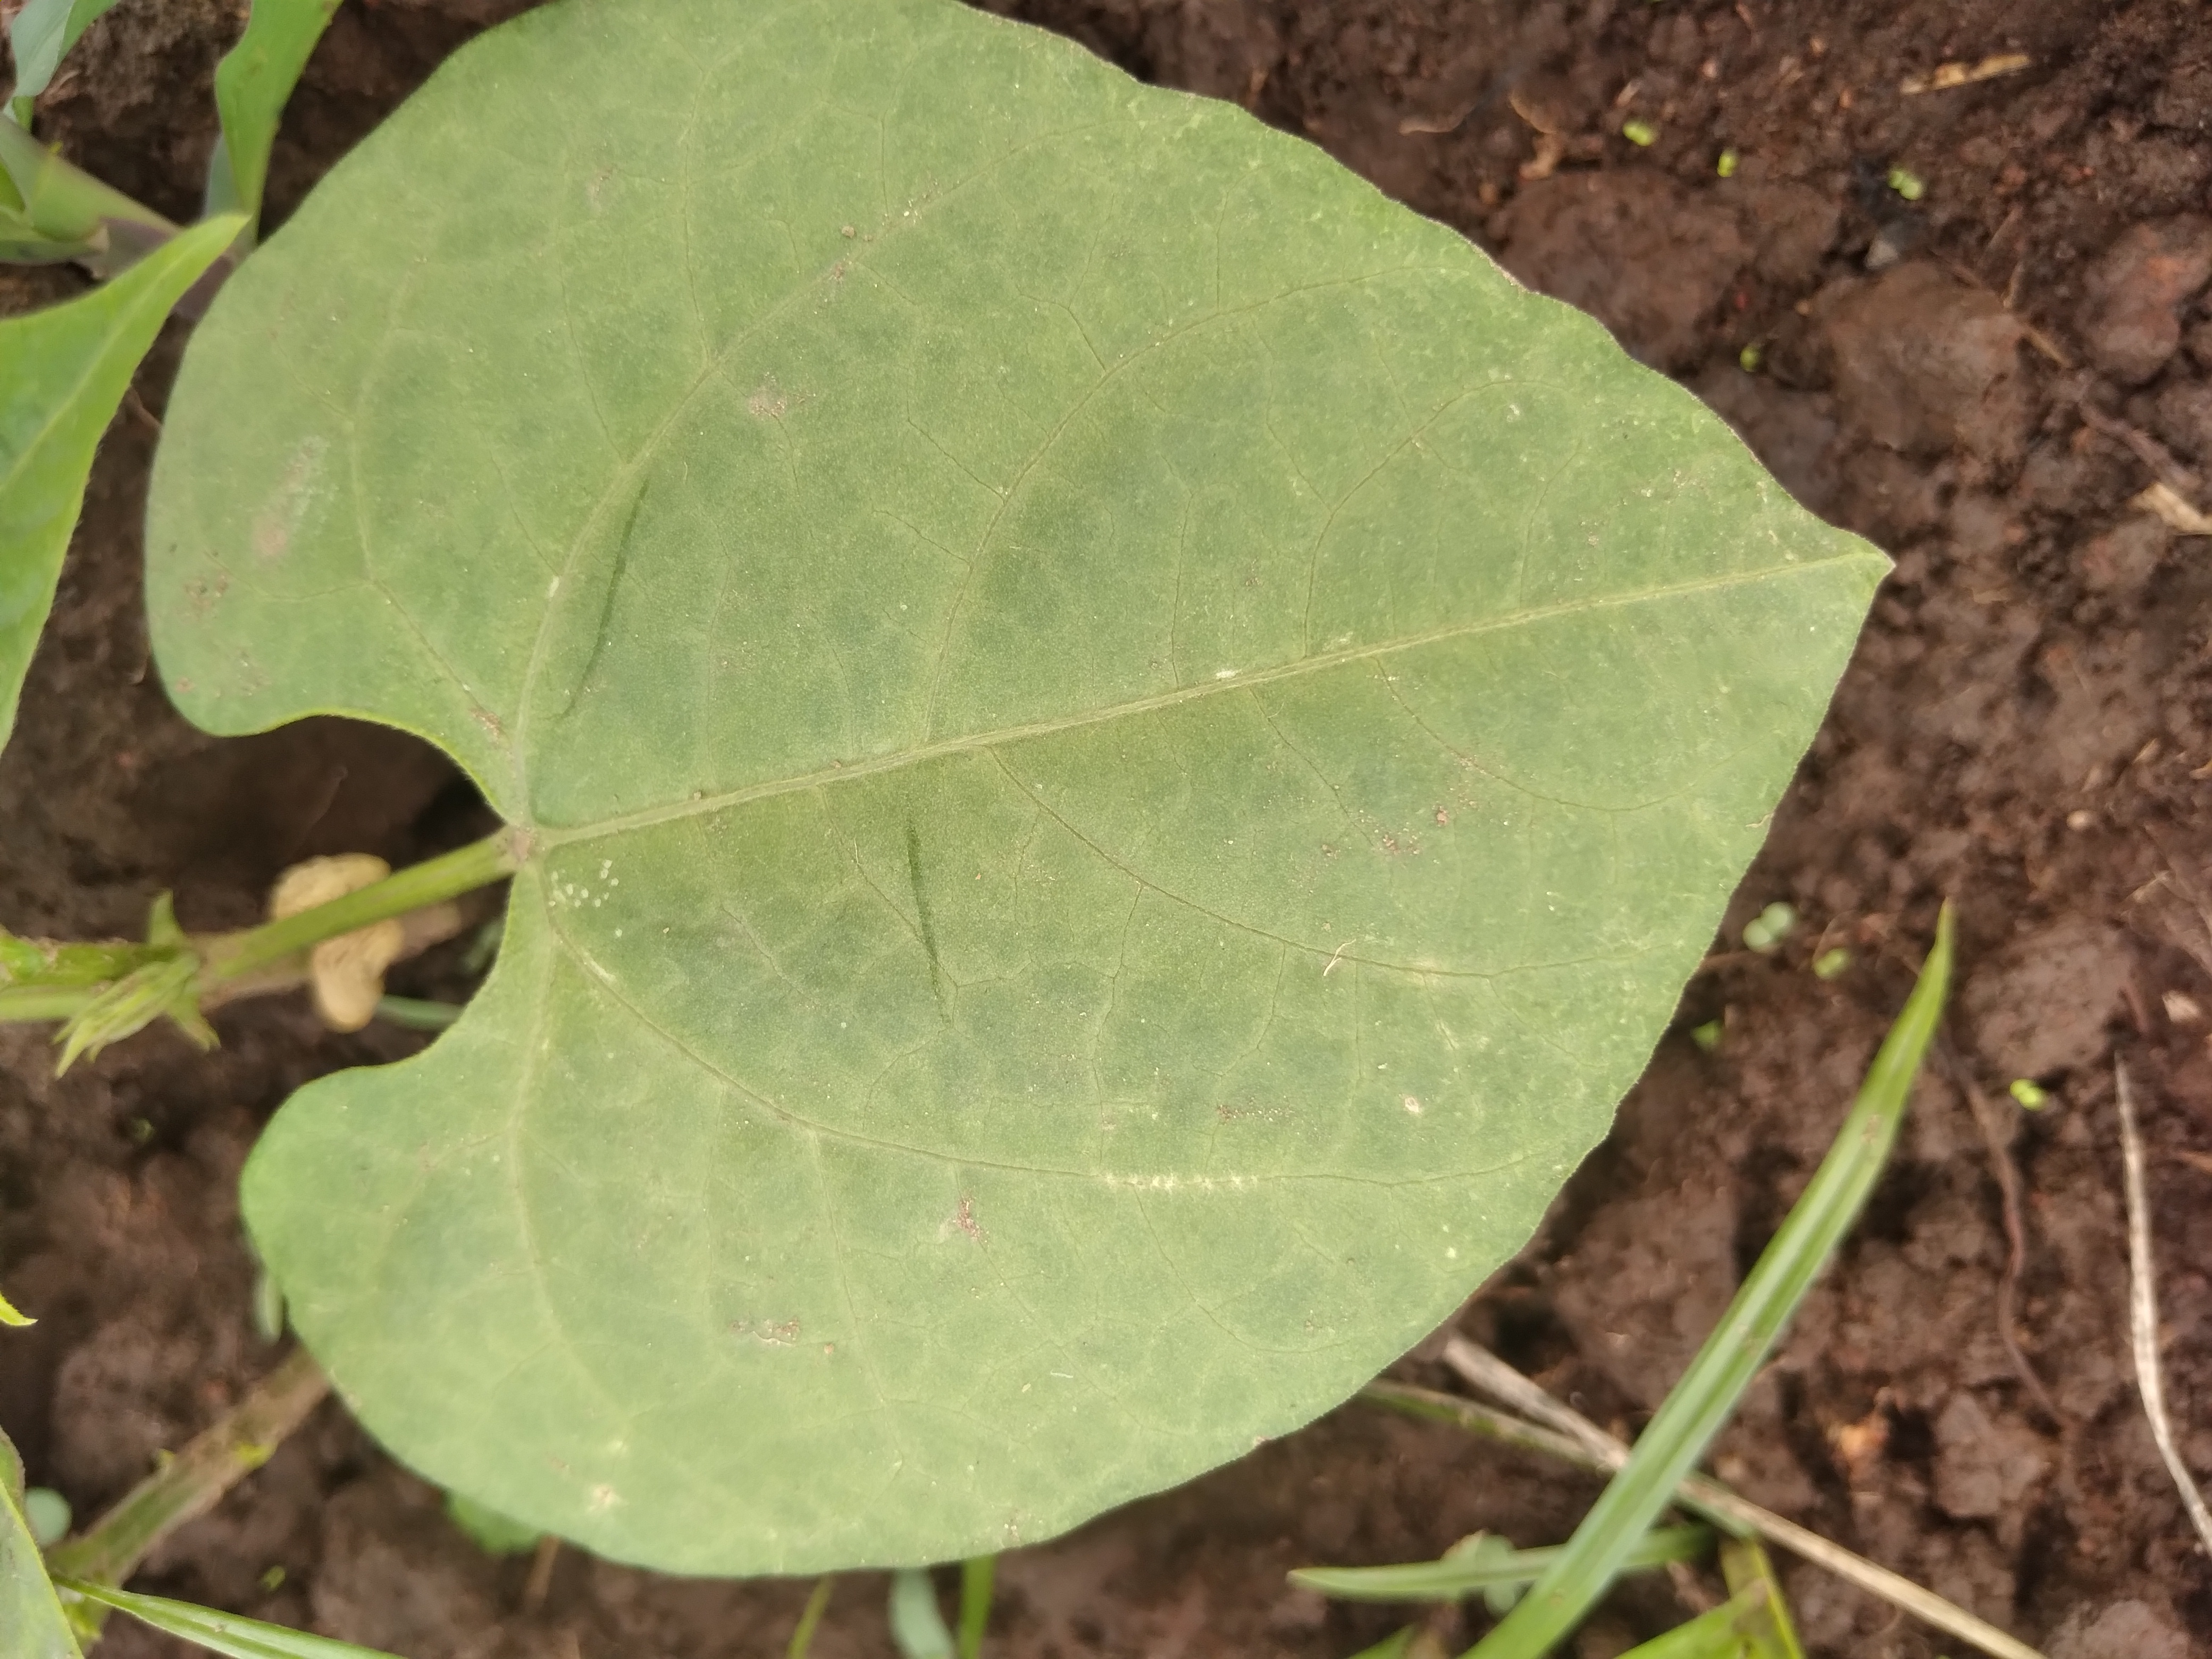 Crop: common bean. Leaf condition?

healthy
